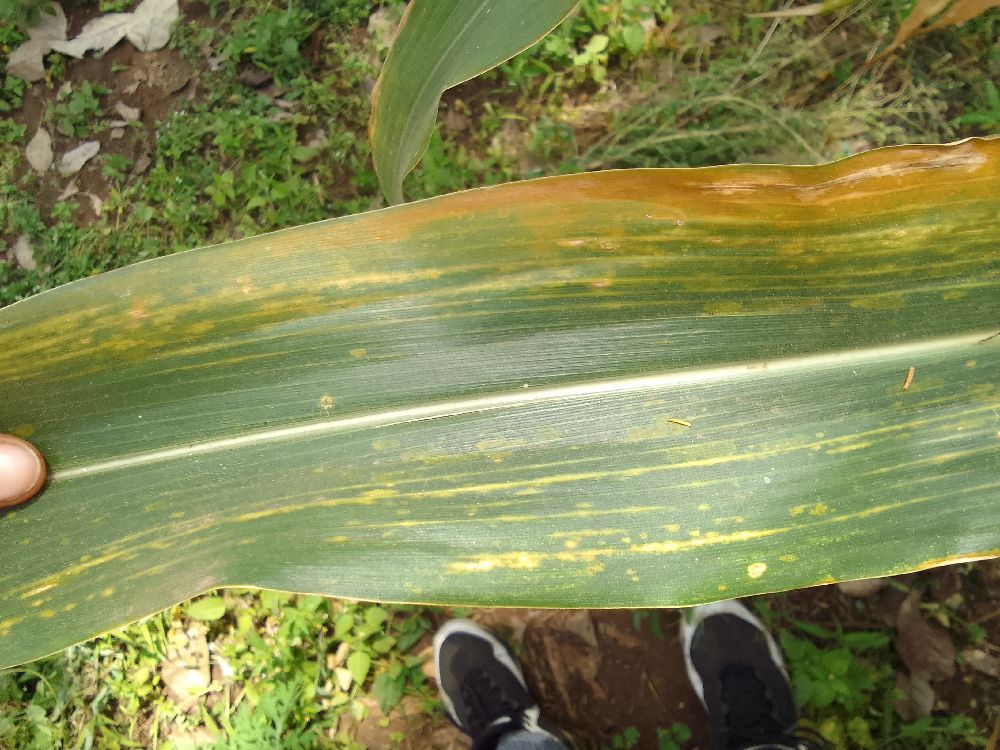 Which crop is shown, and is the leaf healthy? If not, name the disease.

maize, maize lethal necrosis
